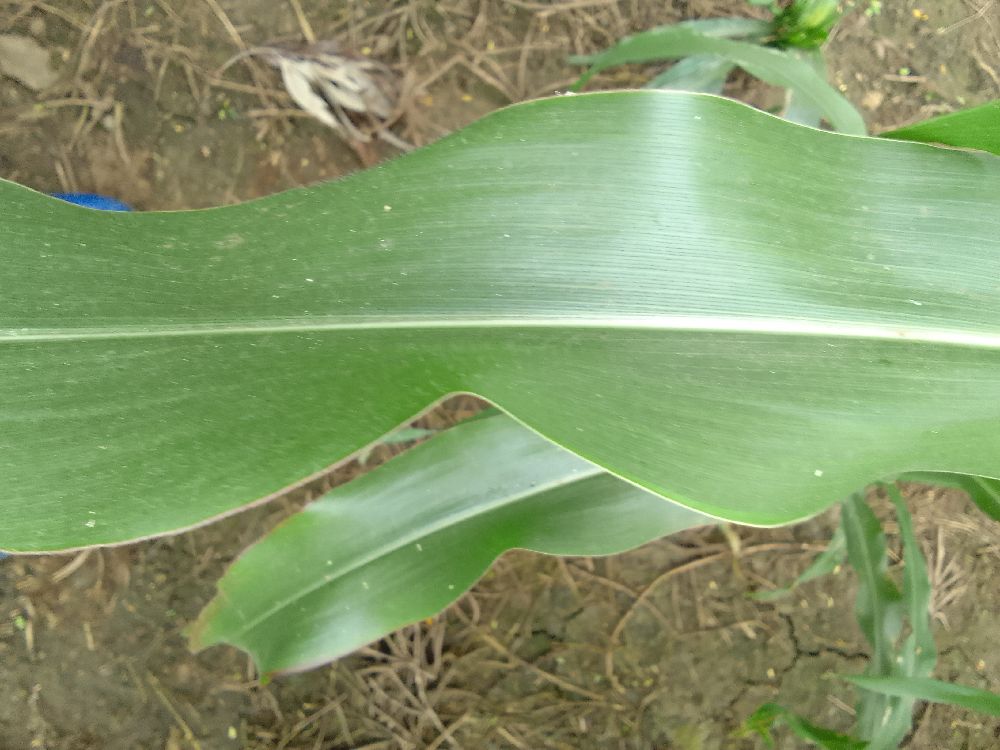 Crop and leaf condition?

maize, healthy
